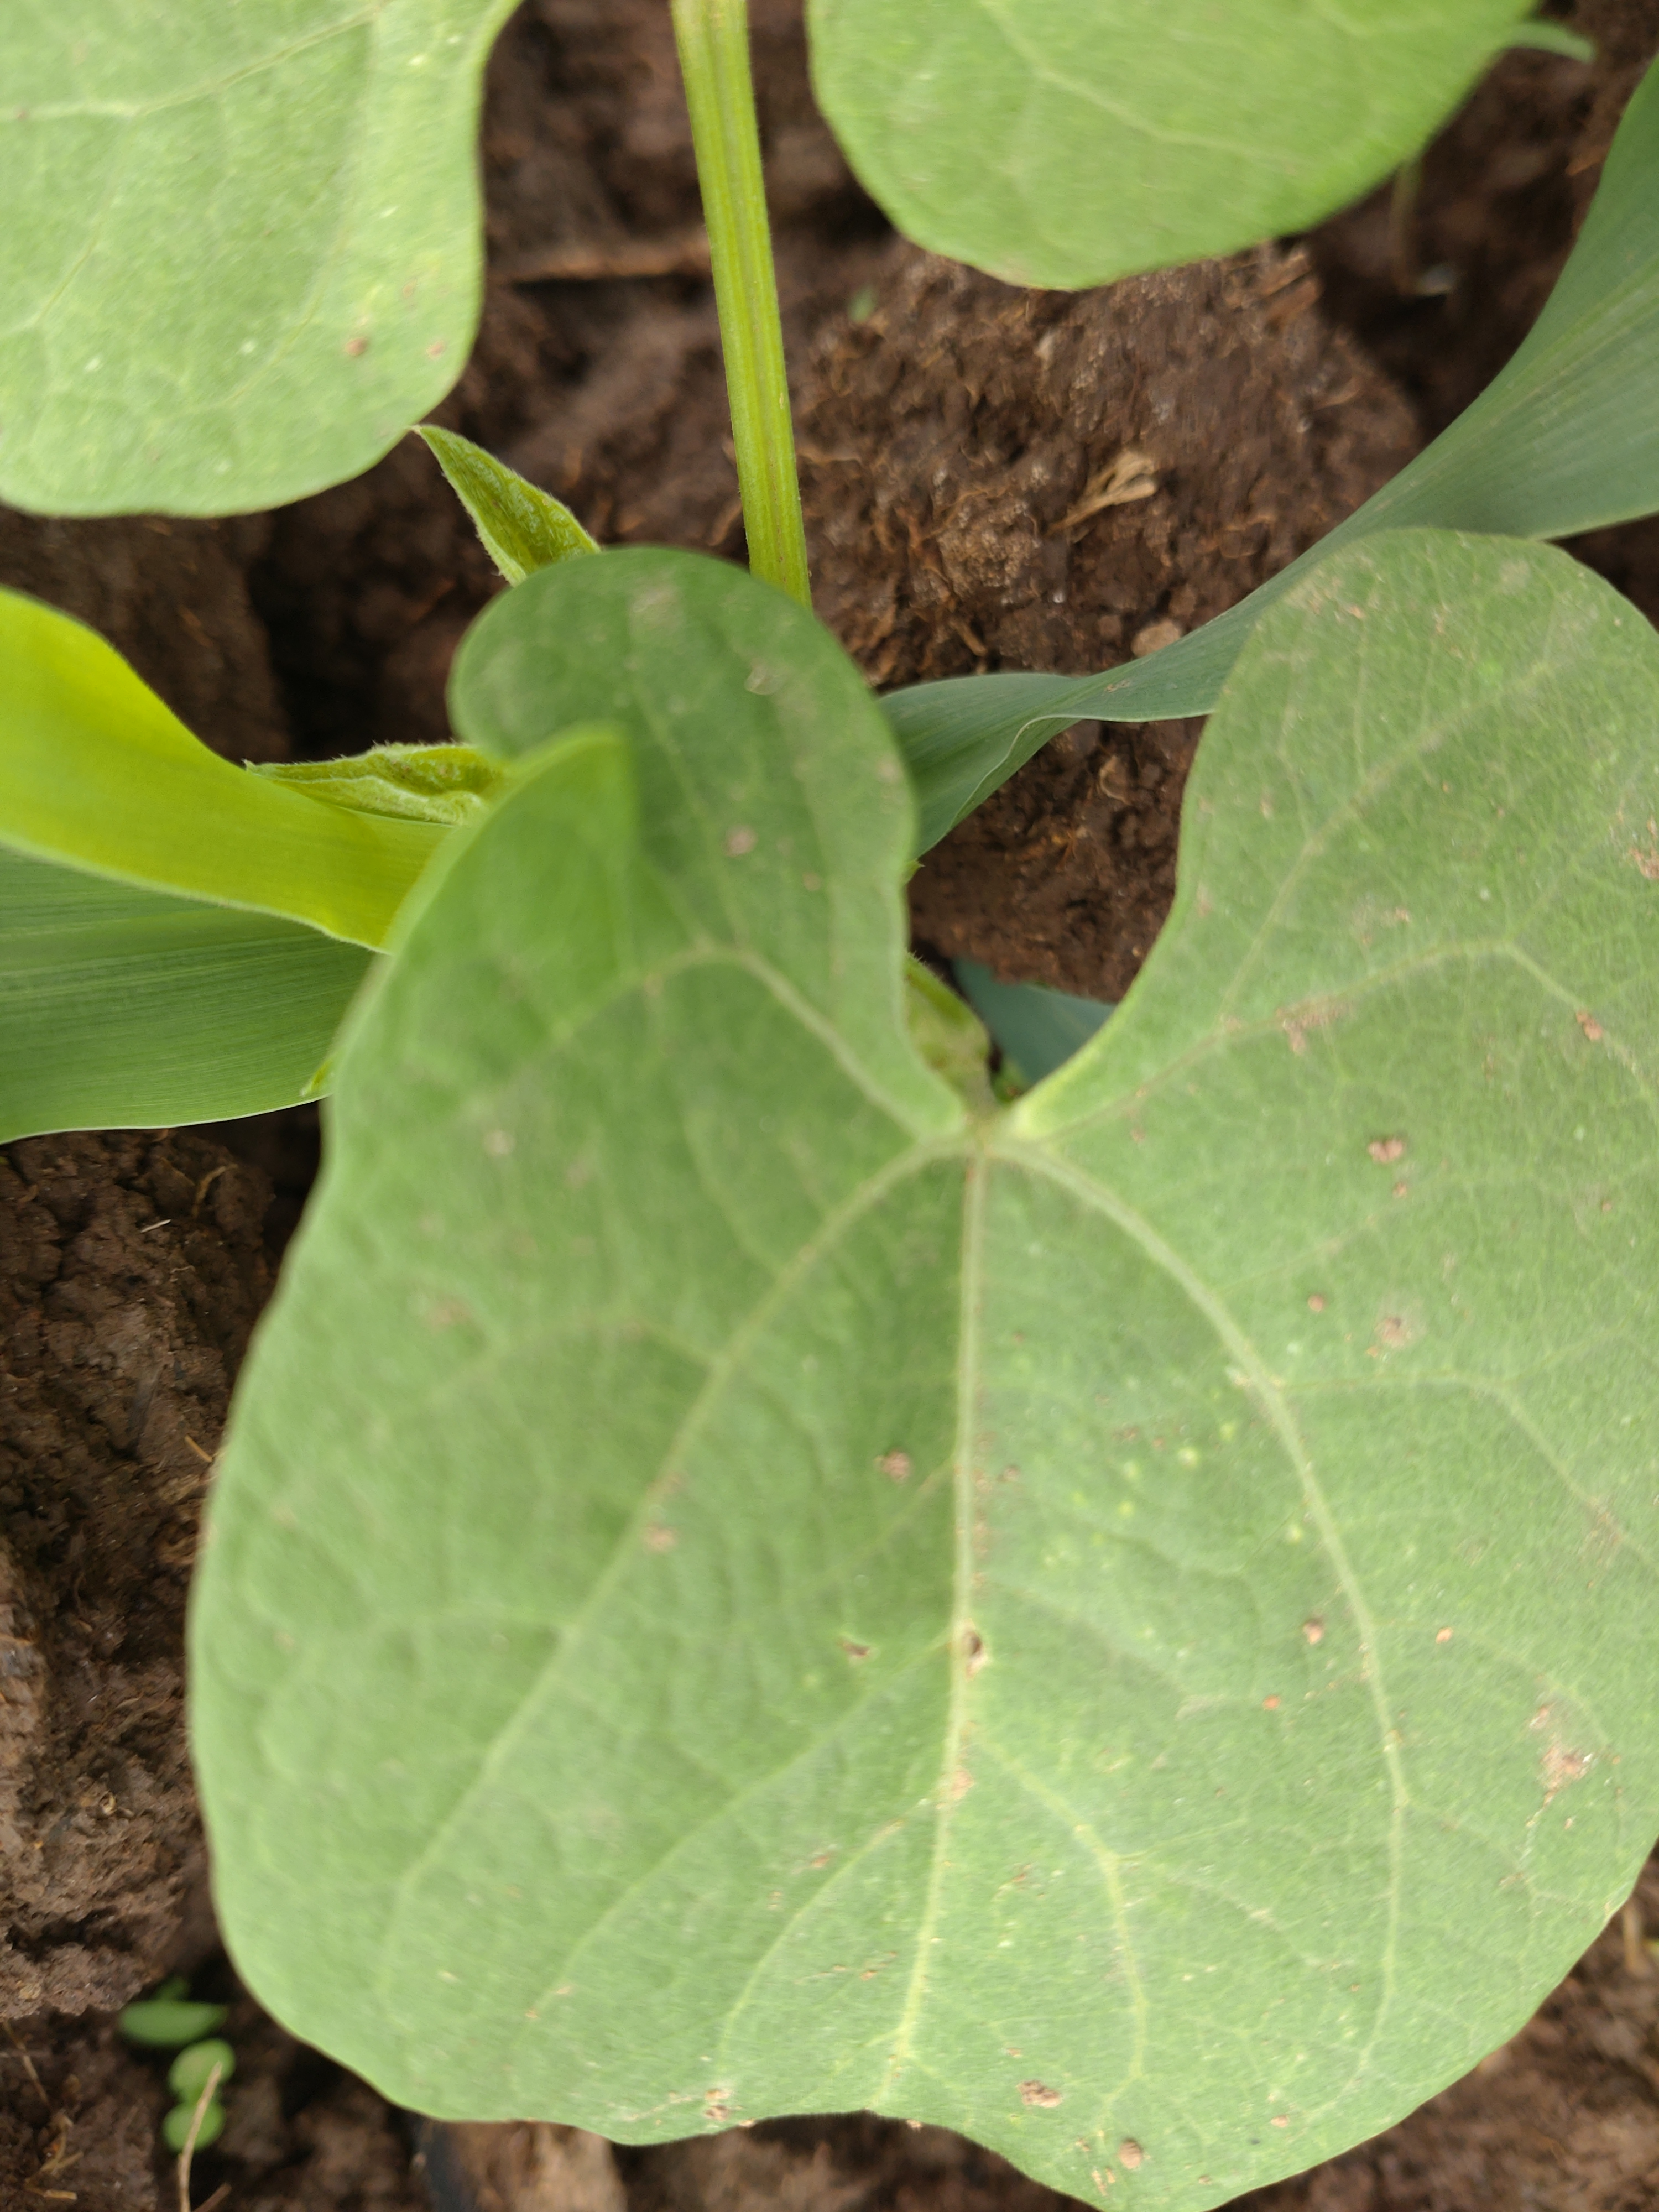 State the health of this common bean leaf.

healthy
